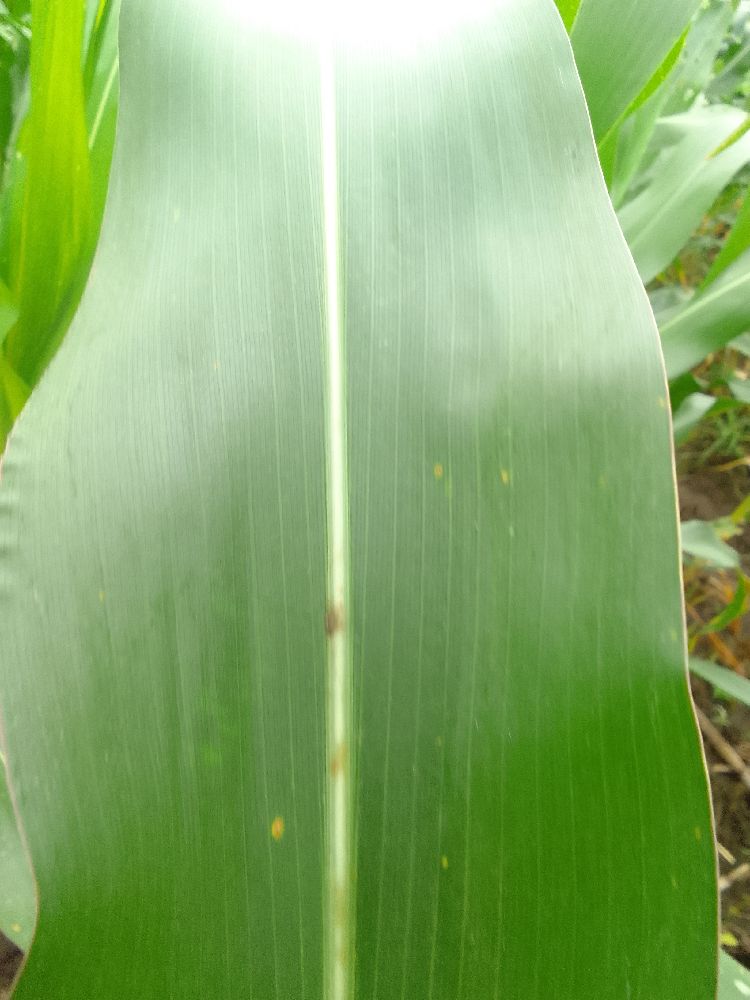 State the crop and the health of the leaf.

maize, healthy
